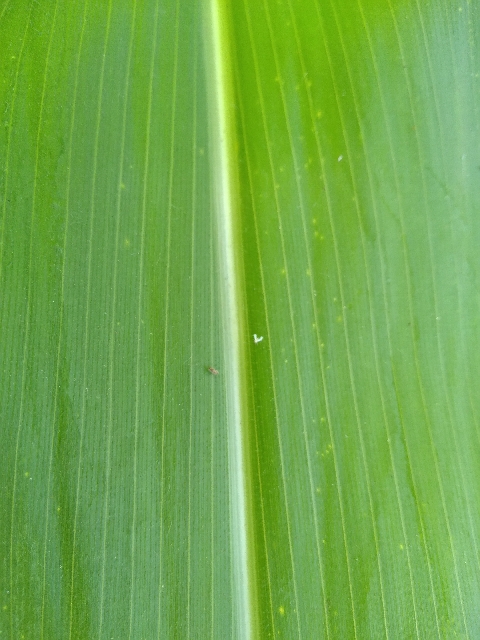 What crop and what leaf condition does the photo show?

maize, healthy
